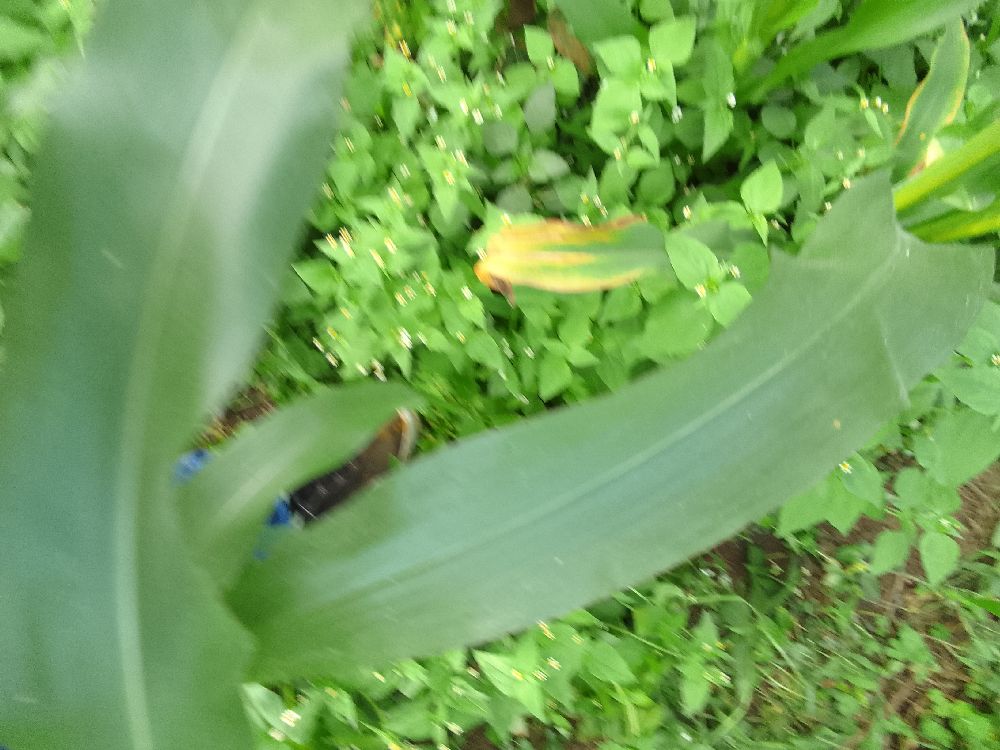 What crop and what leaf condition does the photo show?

maize, healthy
